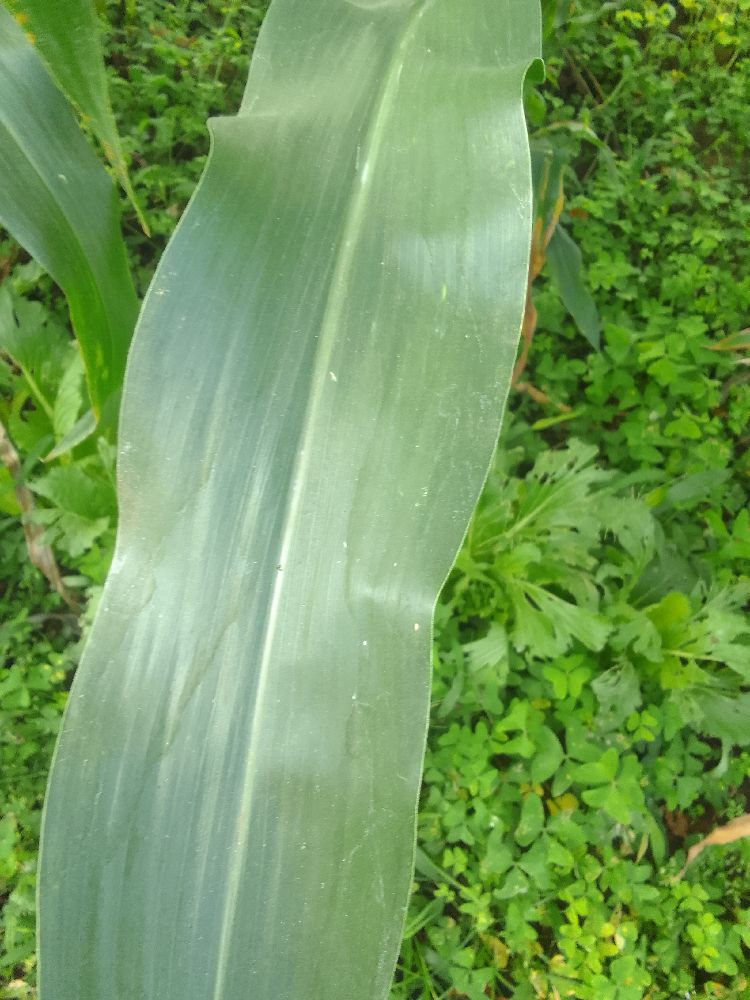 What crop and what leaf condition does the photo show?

maize, healthy
